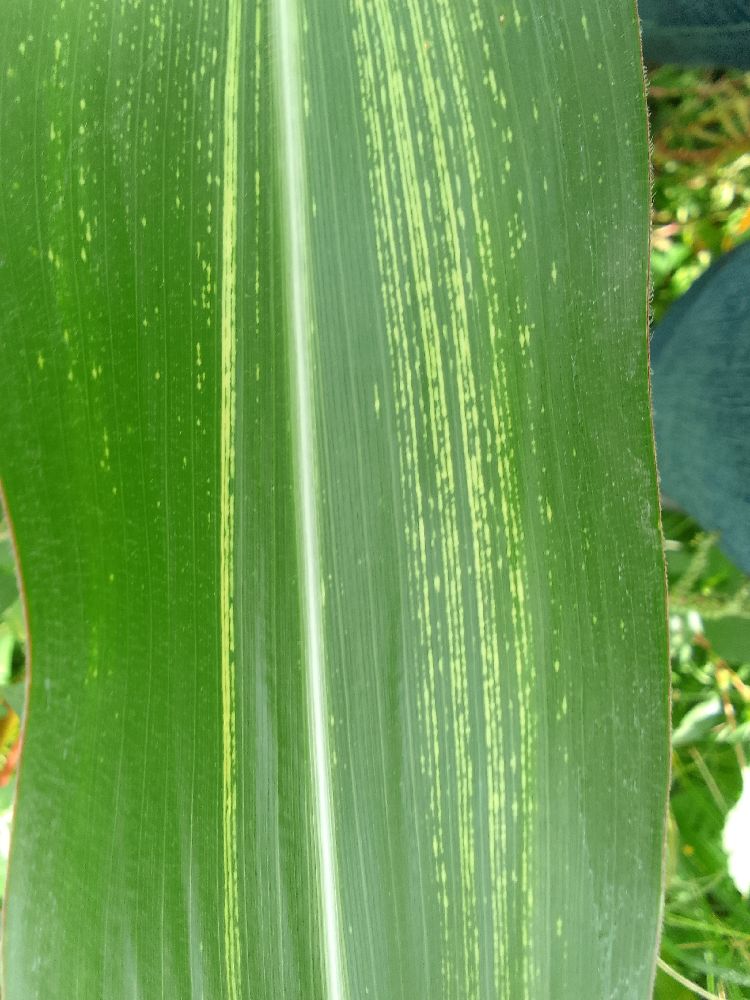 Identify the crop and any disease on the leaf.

maize, maize streak virus
